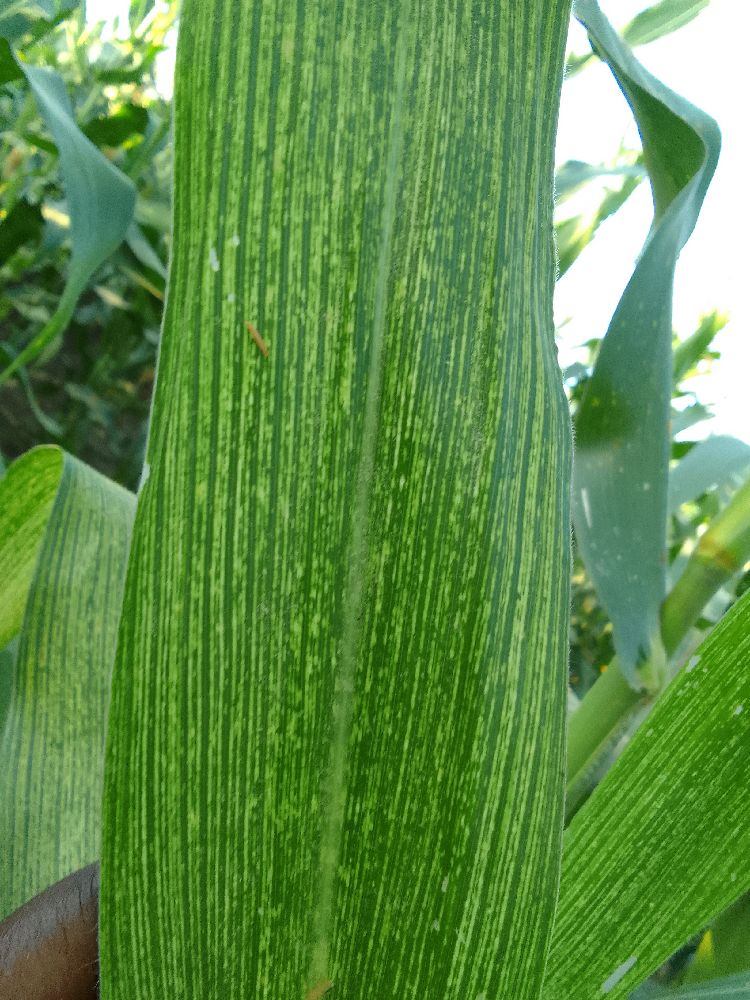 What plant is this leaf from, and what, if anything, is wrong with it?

maize, maize streak virus
